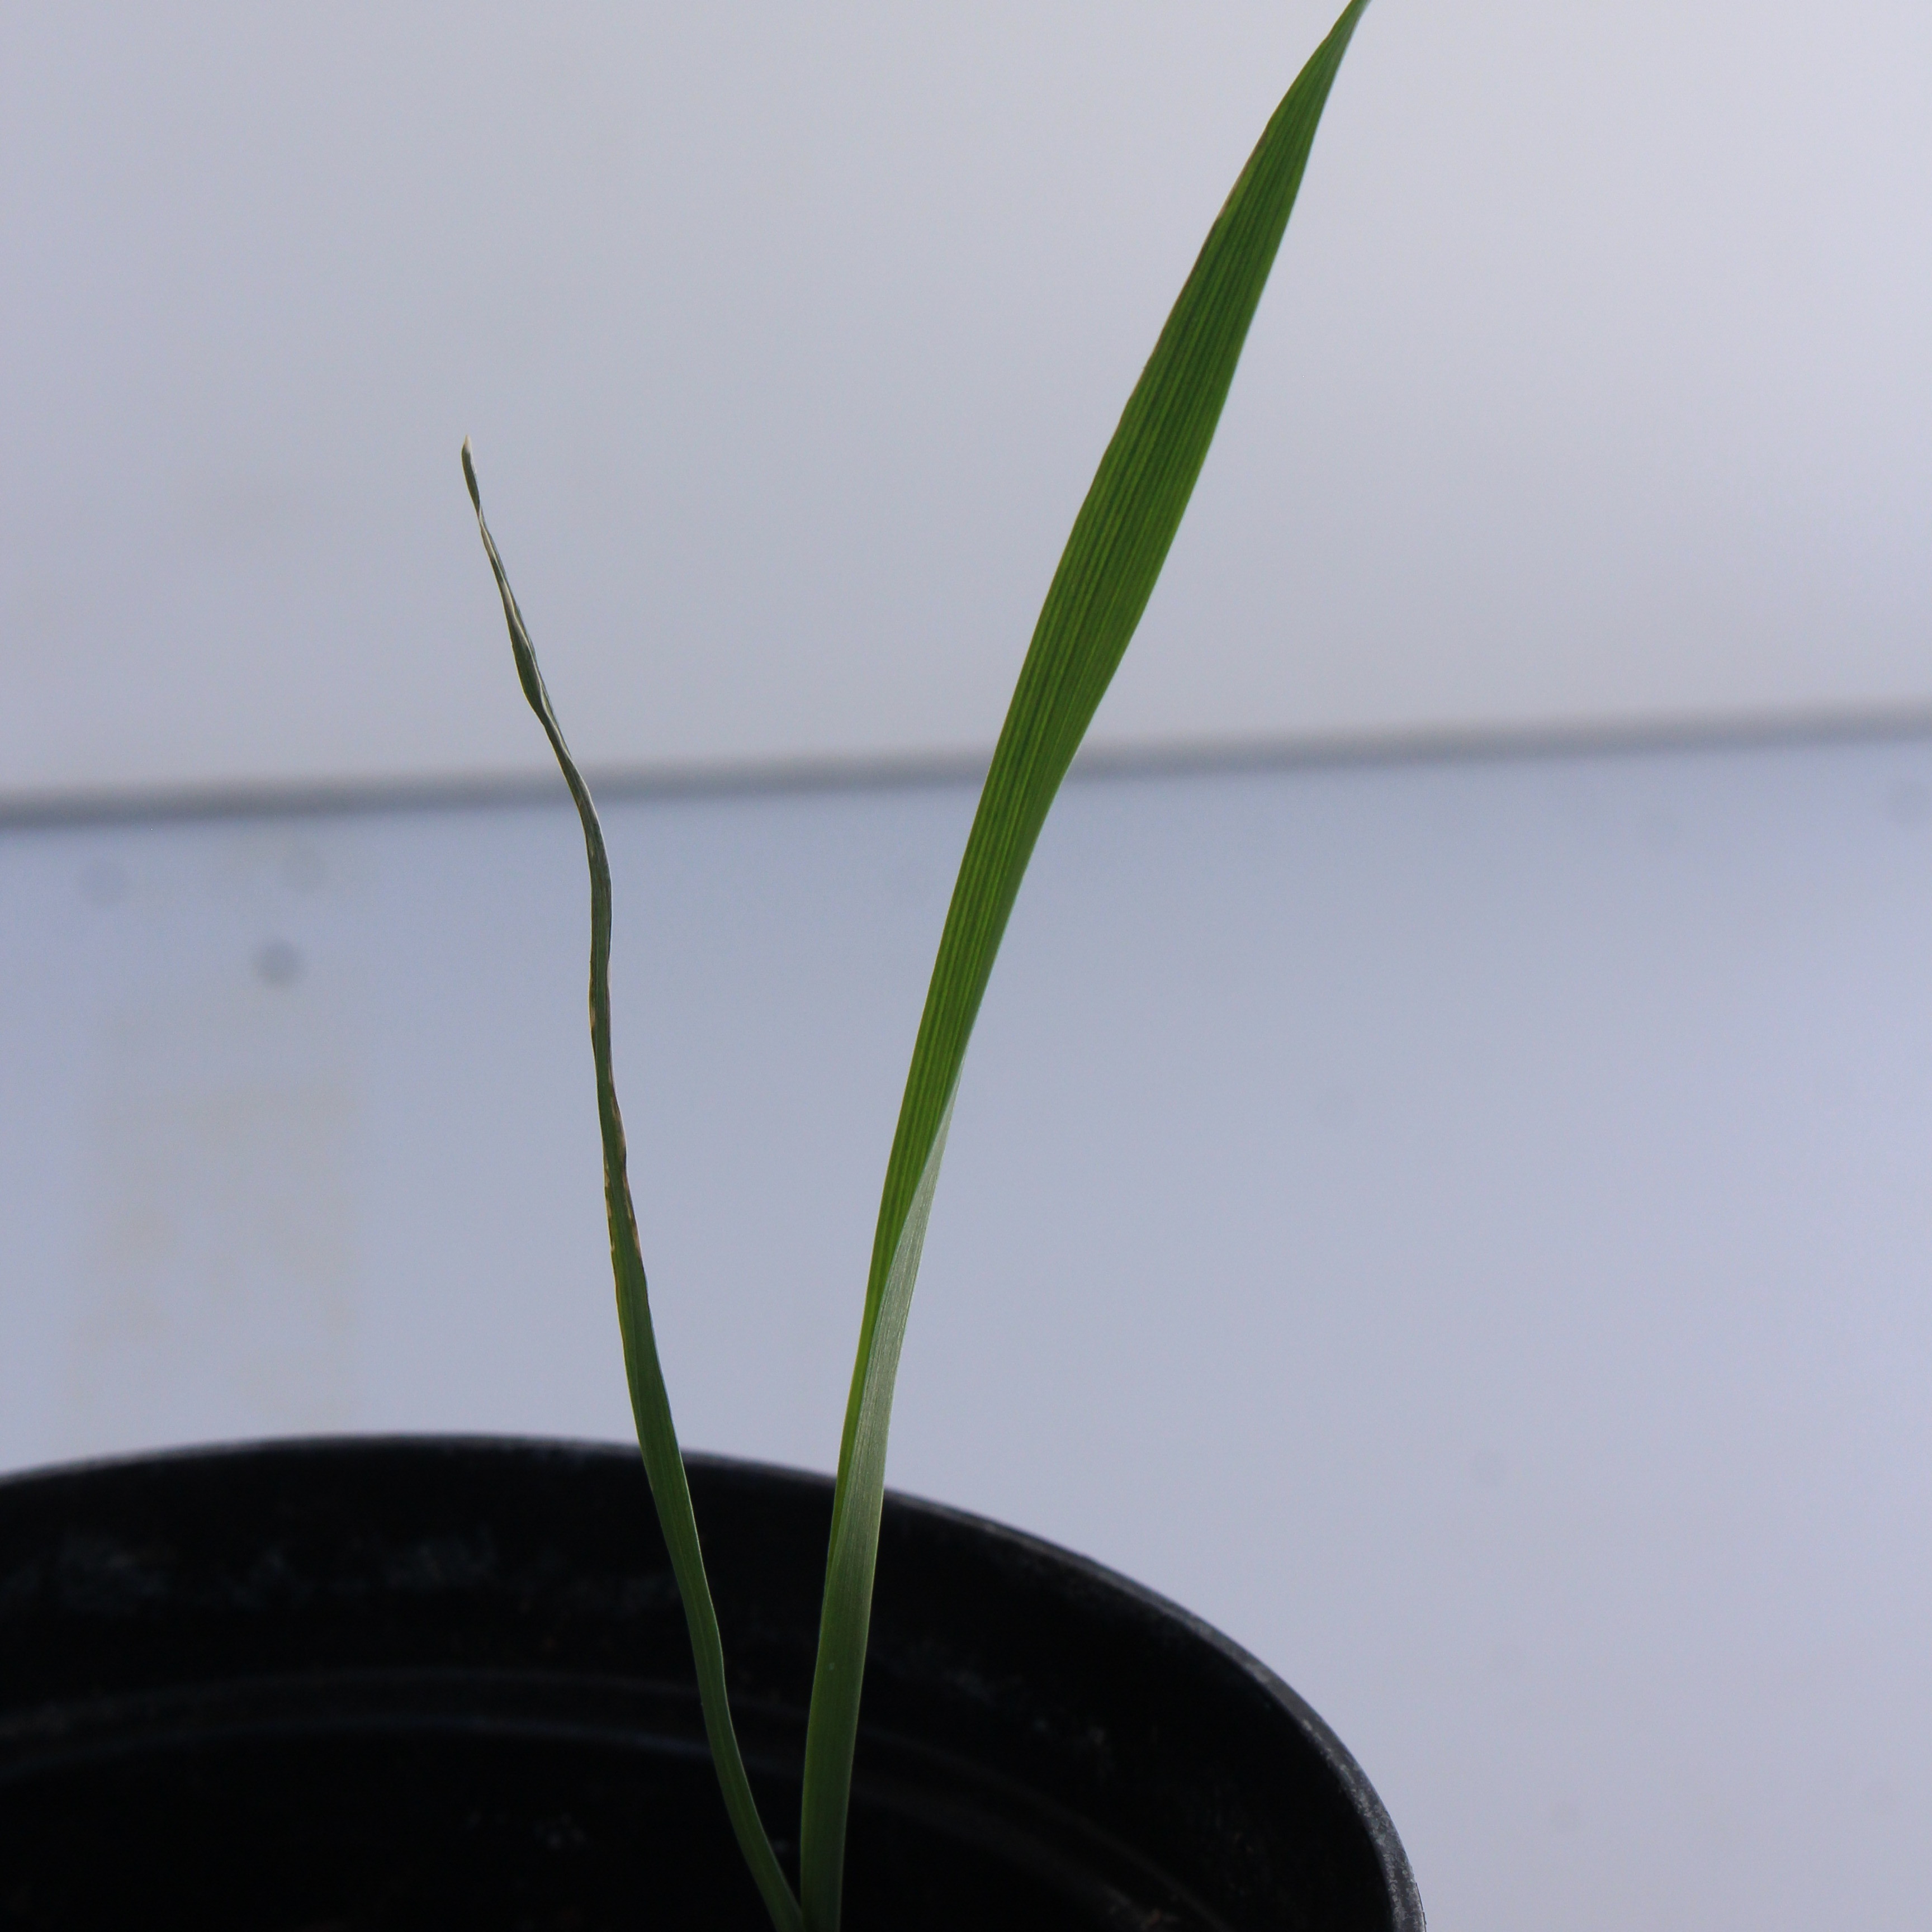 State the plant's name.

Avena sterilis
